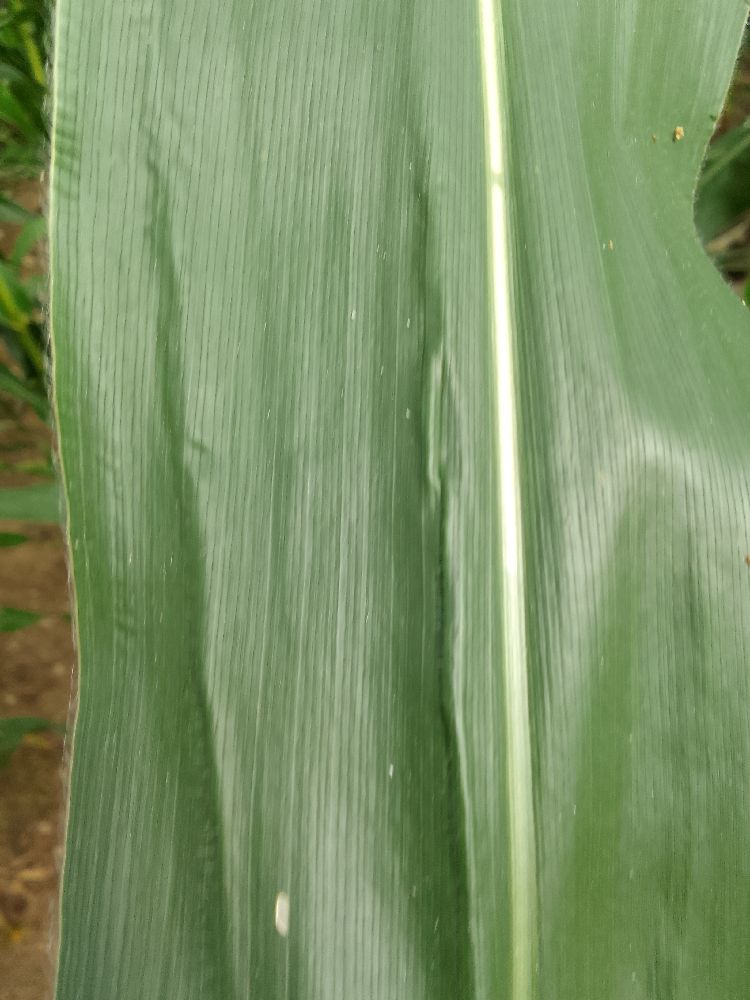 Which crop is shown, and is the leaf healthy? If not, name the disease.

maize, healthy
